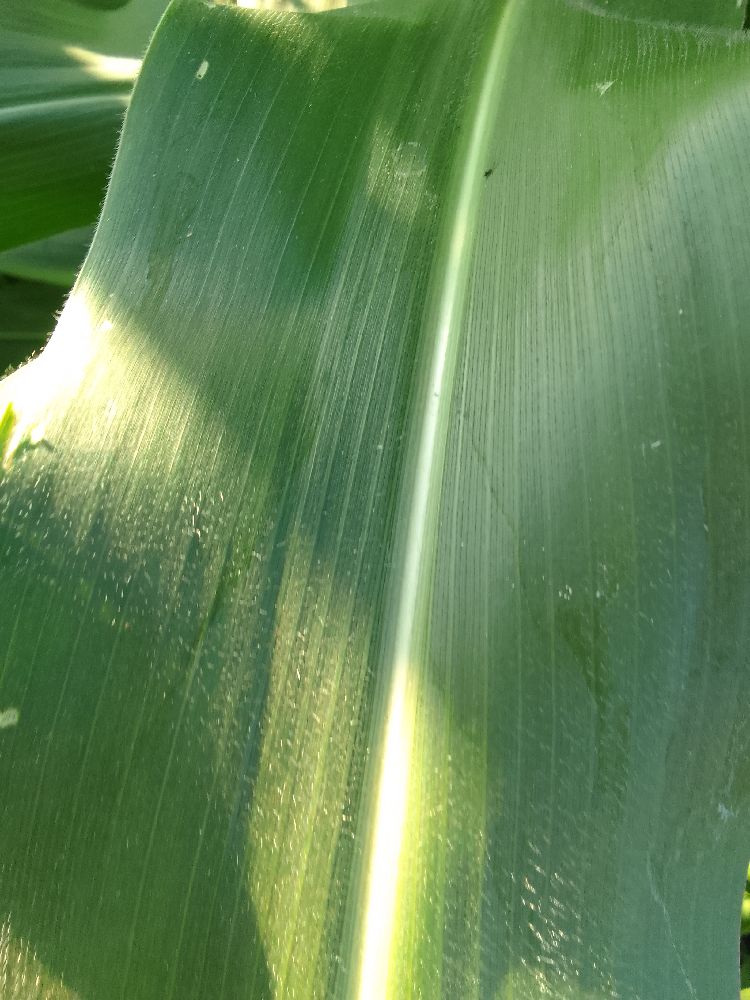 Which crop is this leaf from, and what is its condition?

maize, healthy
